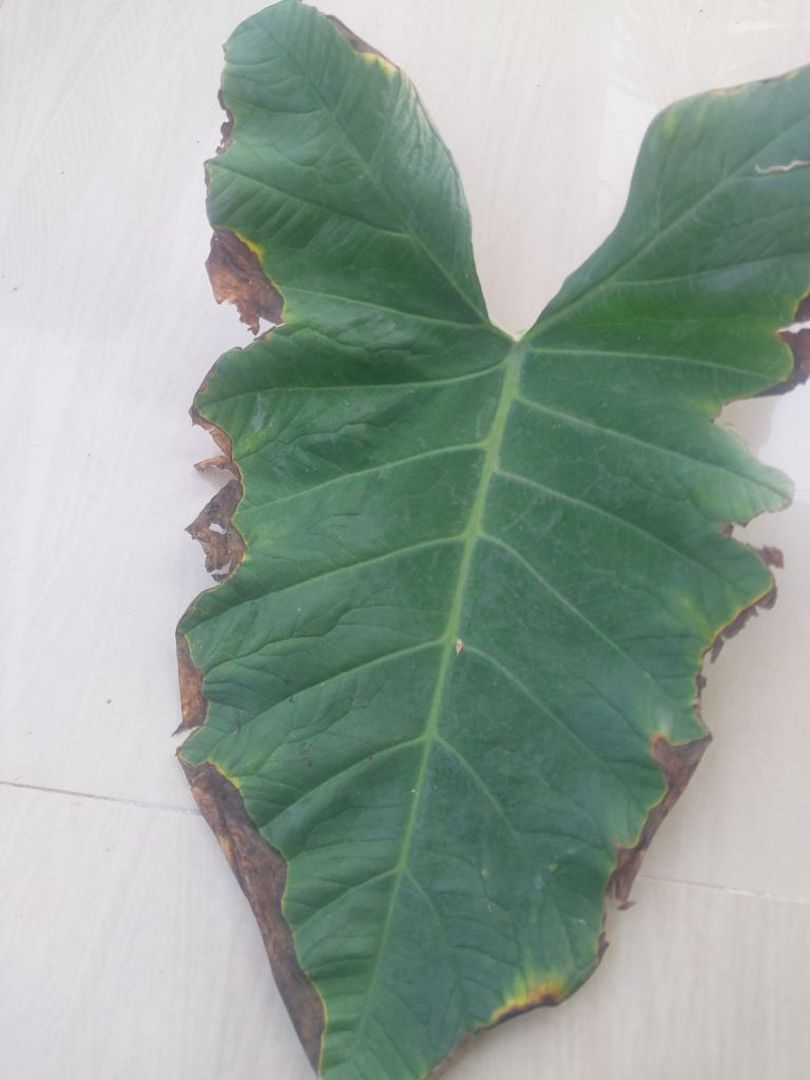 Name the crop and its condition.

taro, leaf blight
